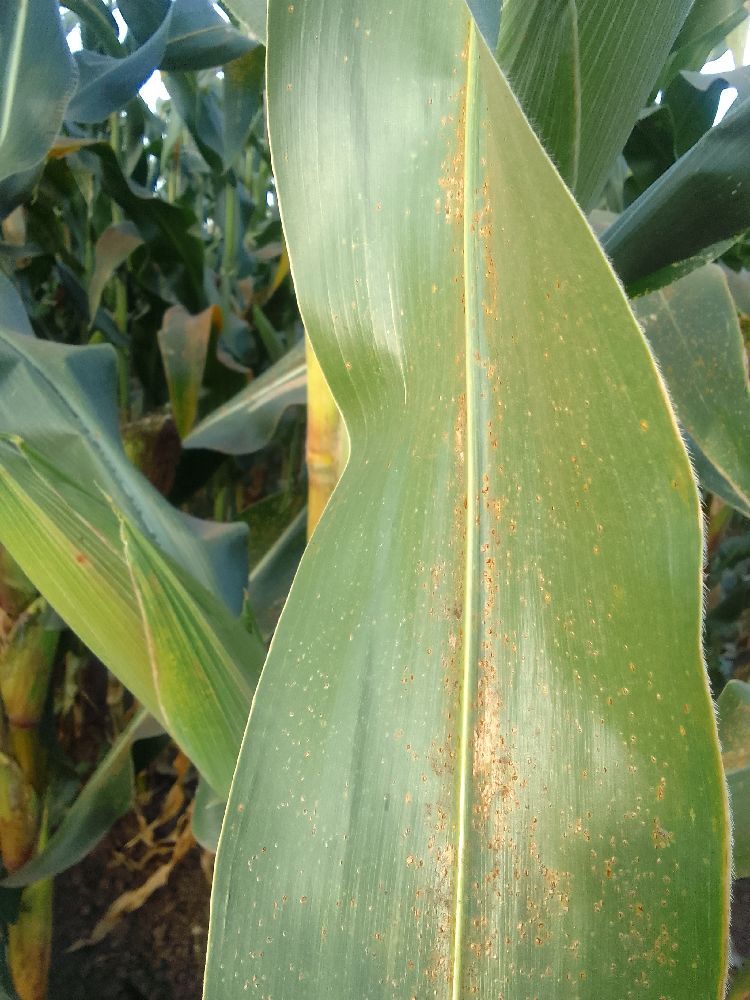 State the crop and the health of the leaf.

maize, maize lethal necrosis
